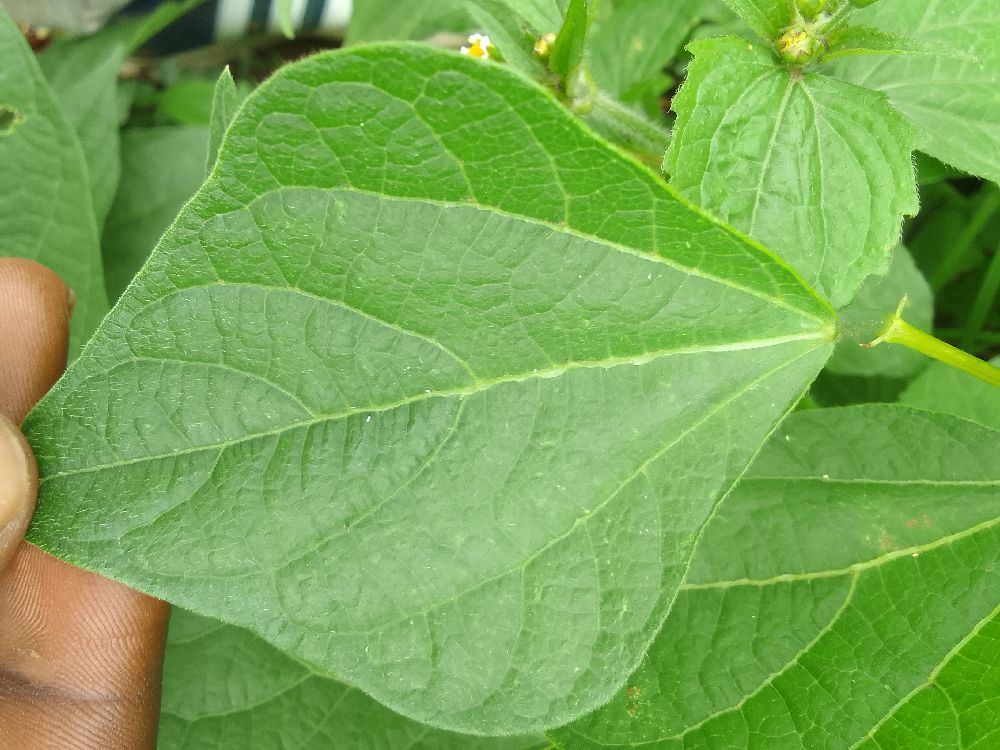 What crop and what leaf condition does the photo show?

common bean, healthy
